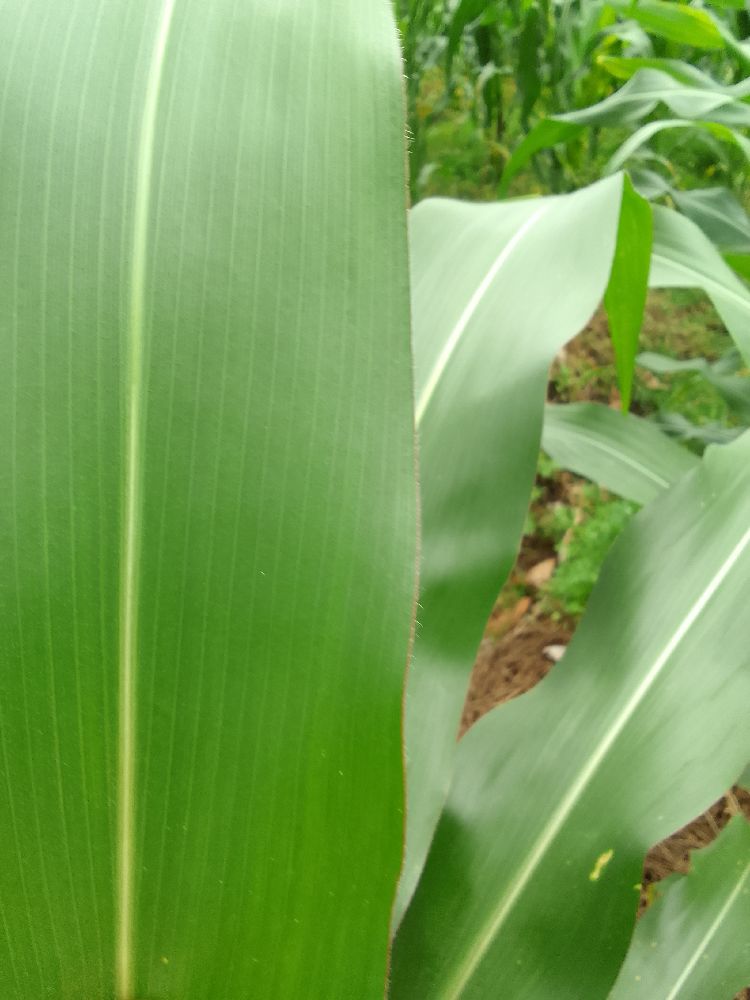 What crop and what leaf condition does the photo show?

maize, healthy
